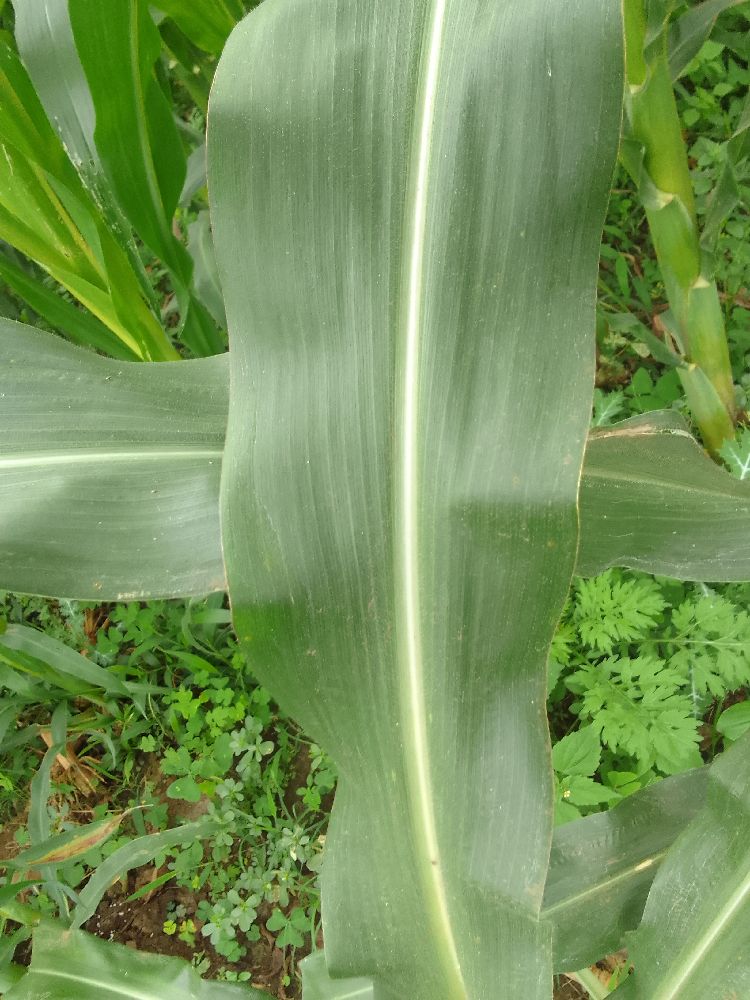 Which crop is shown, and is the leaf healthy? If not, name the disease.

maize, healthy
